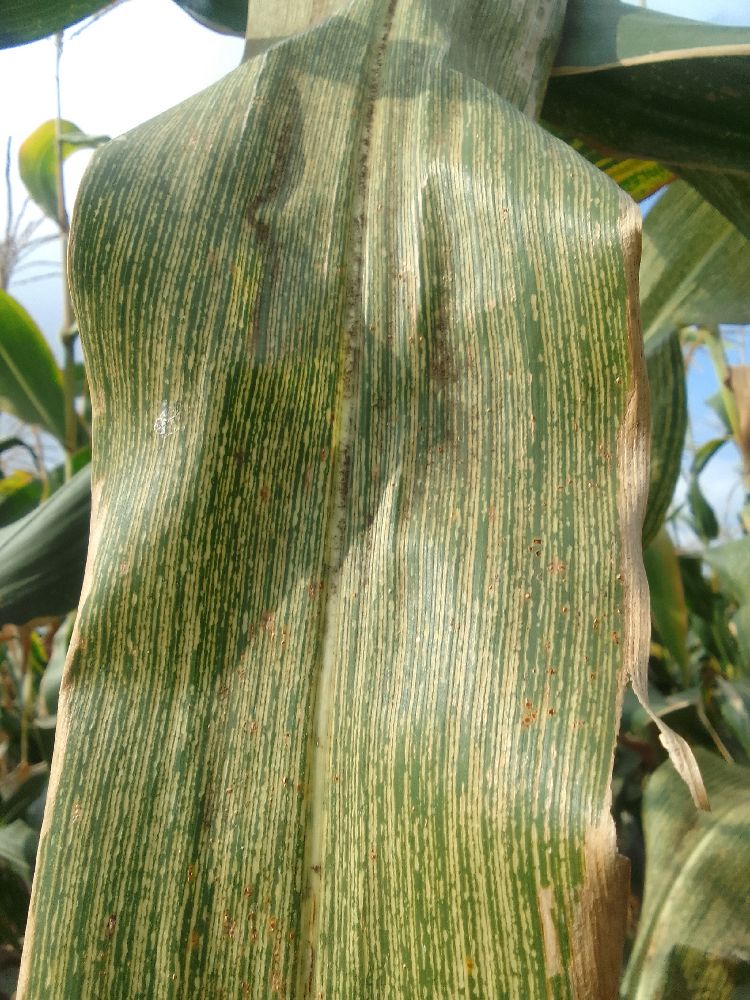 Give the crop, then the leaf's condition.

maize, maize streak virus
